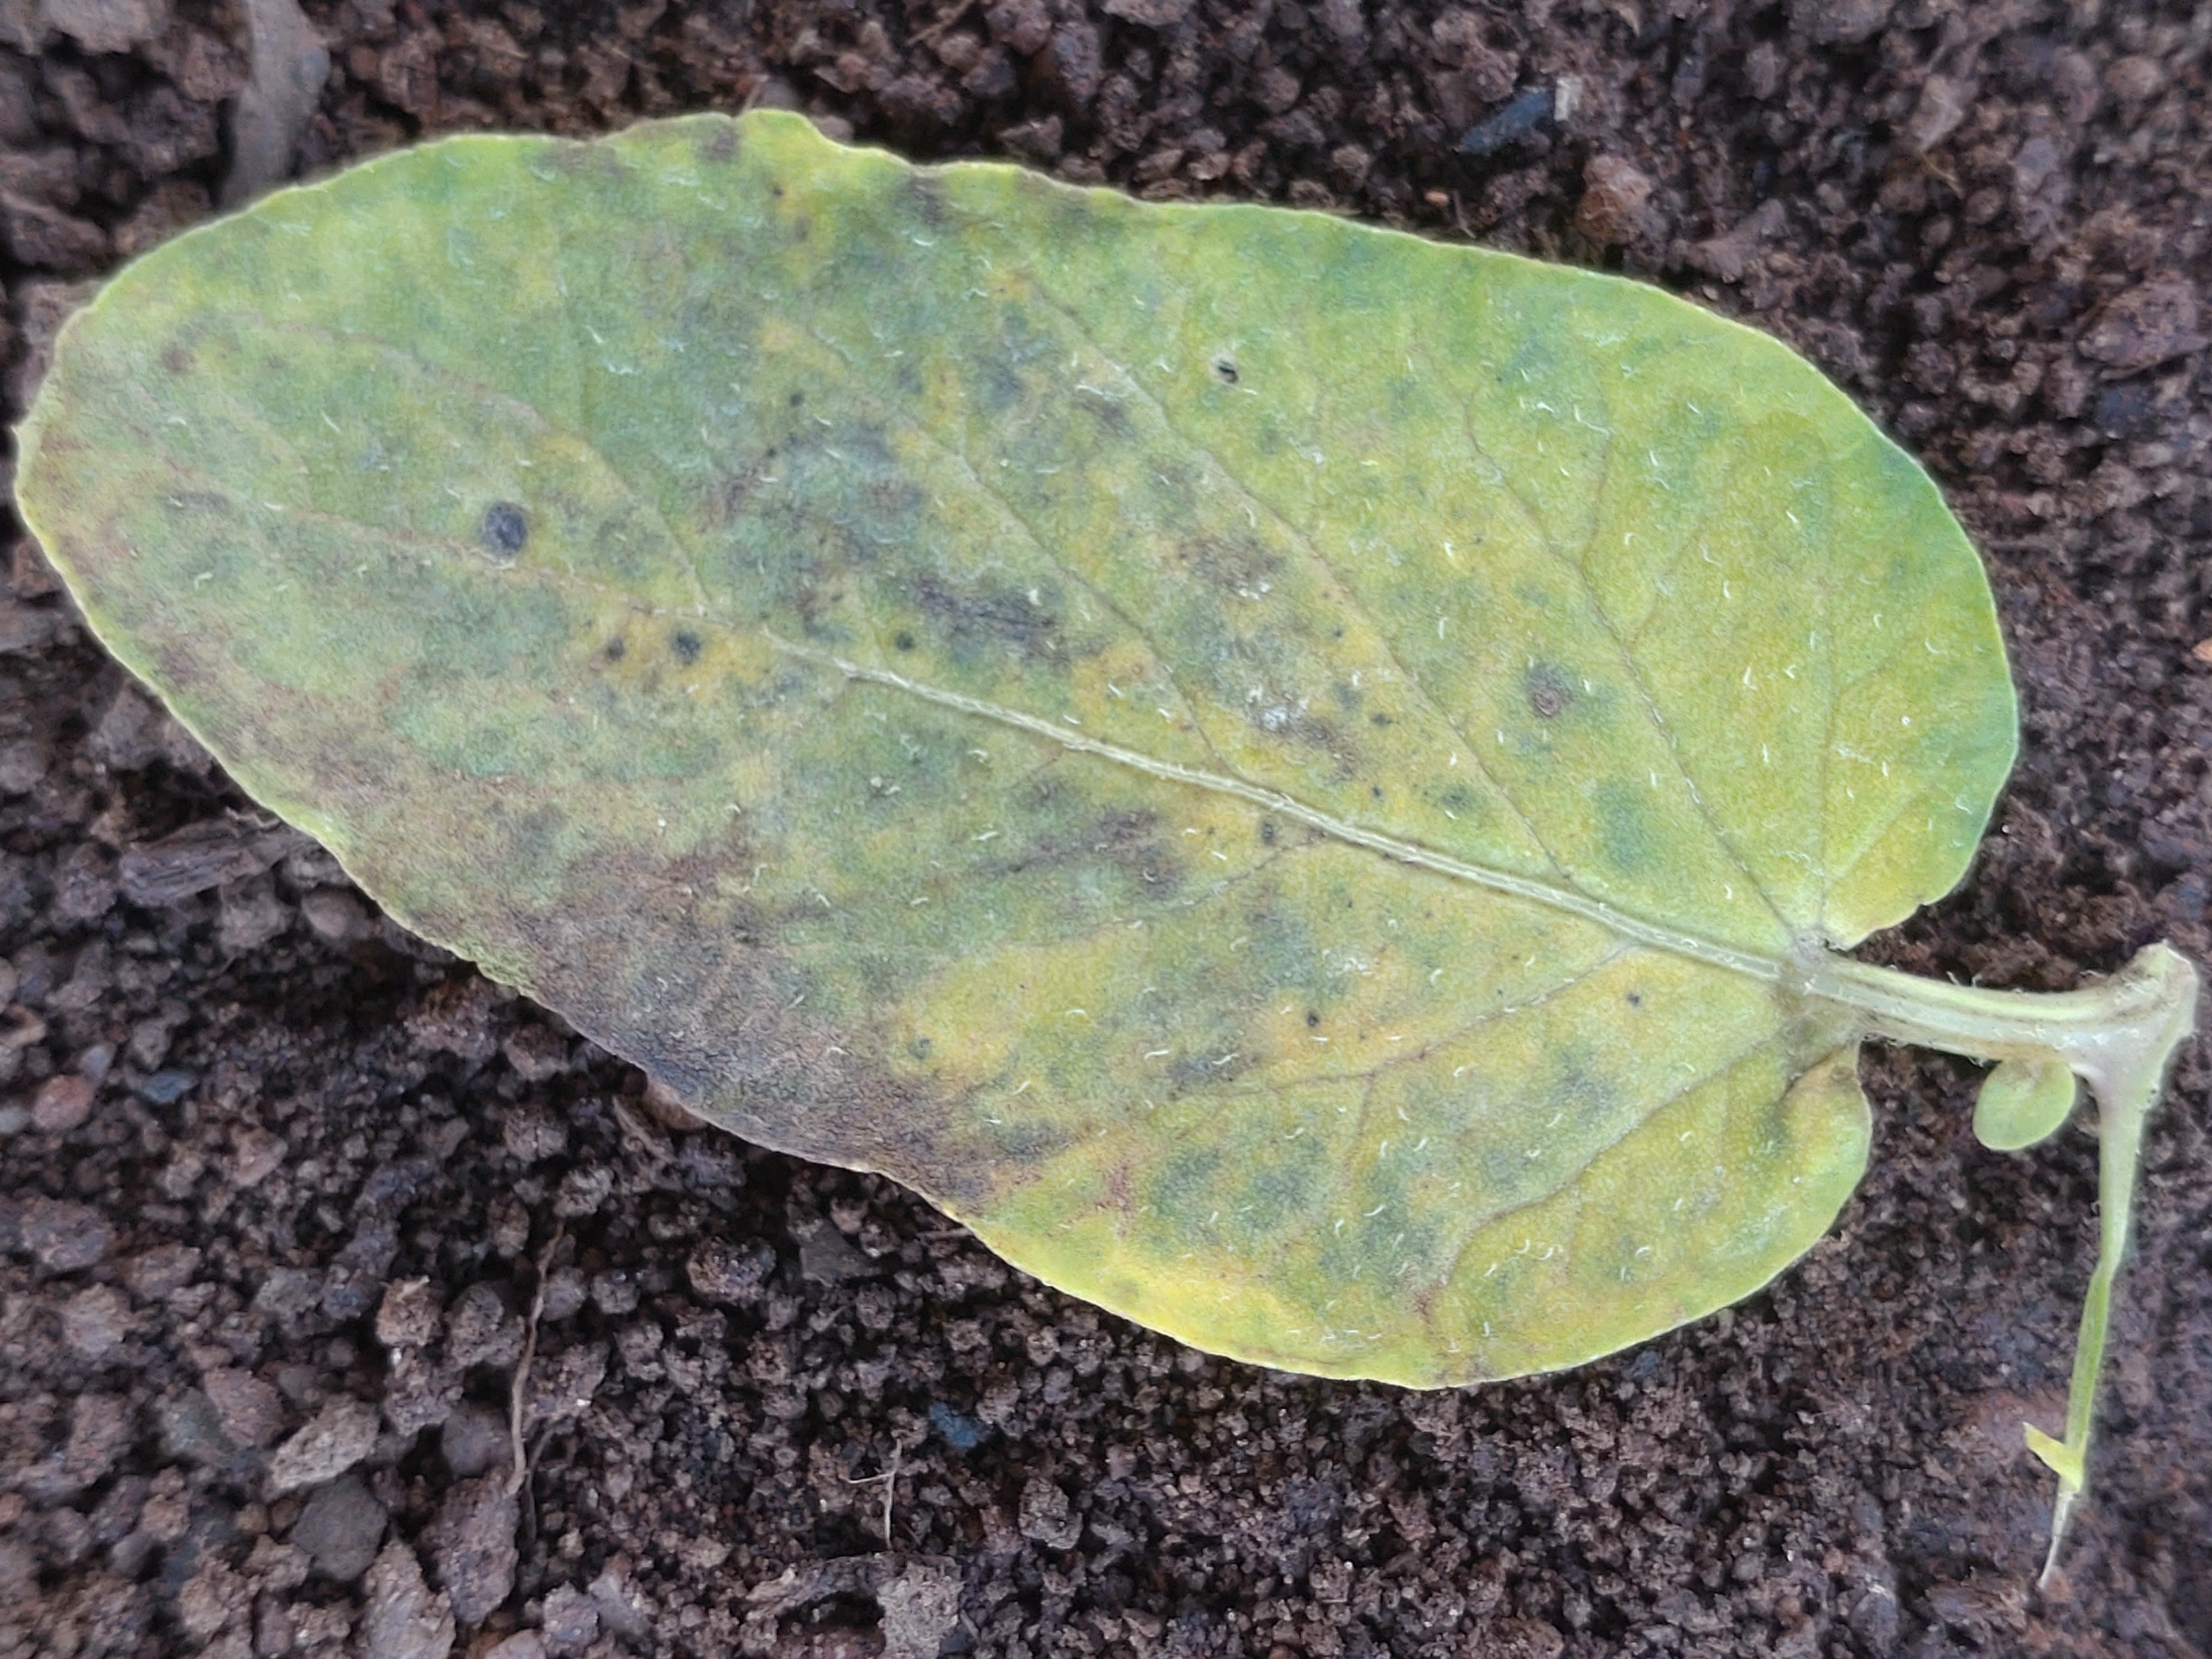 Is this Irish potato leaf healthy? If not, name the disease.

late blight
